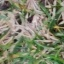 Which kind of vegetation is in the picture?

grass
